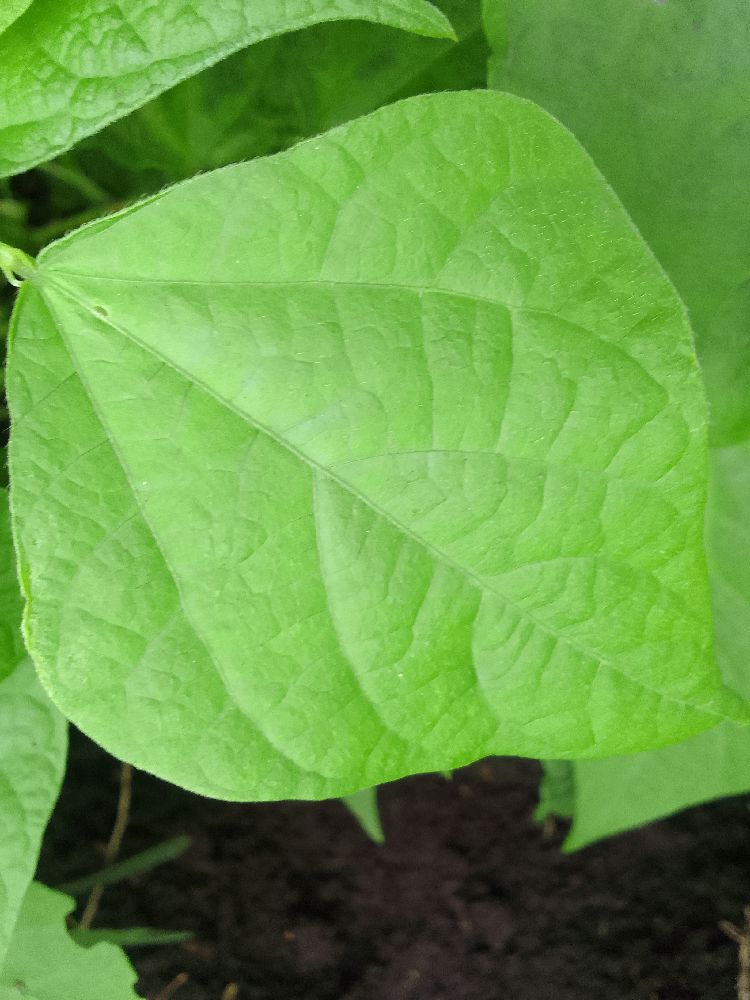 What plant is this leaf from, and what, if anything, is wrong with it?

common bean, healthy
